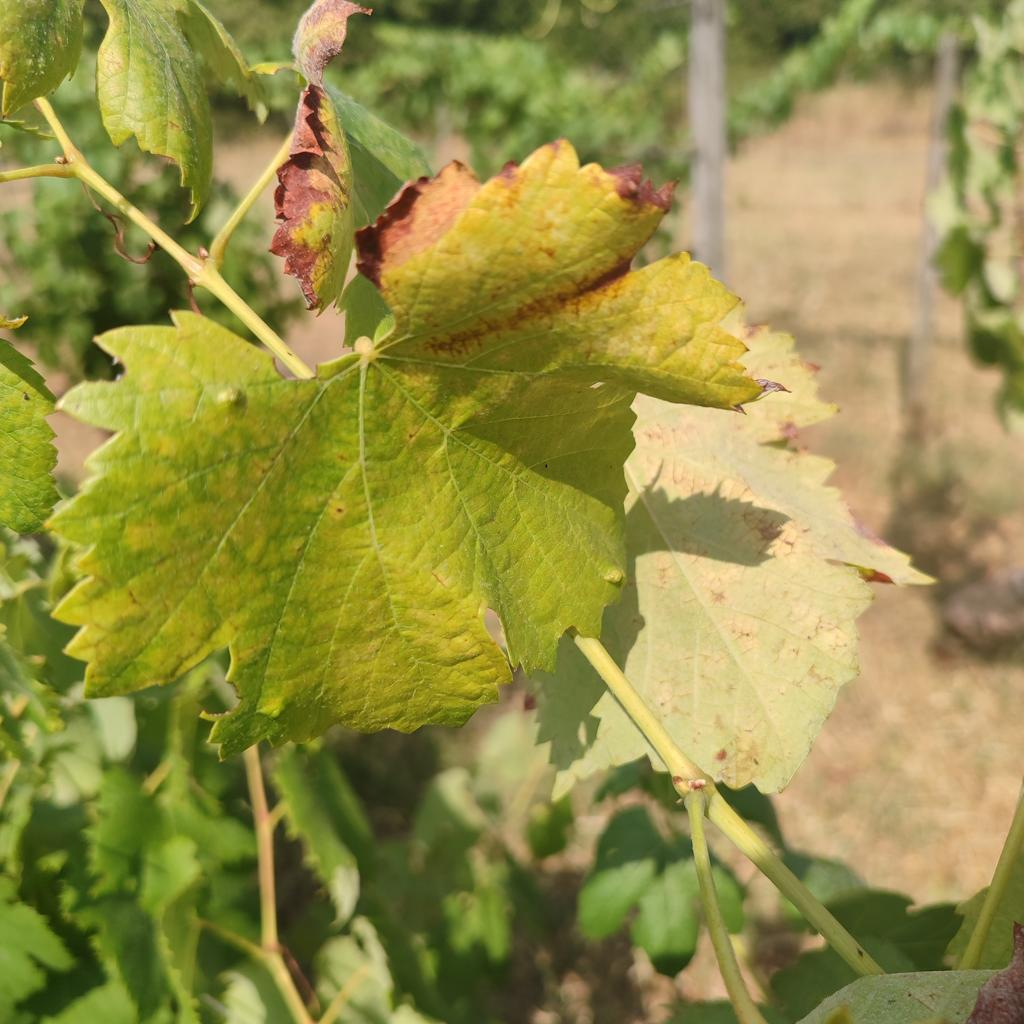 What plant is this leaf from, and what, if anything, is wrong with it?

grapevine, esca complex
